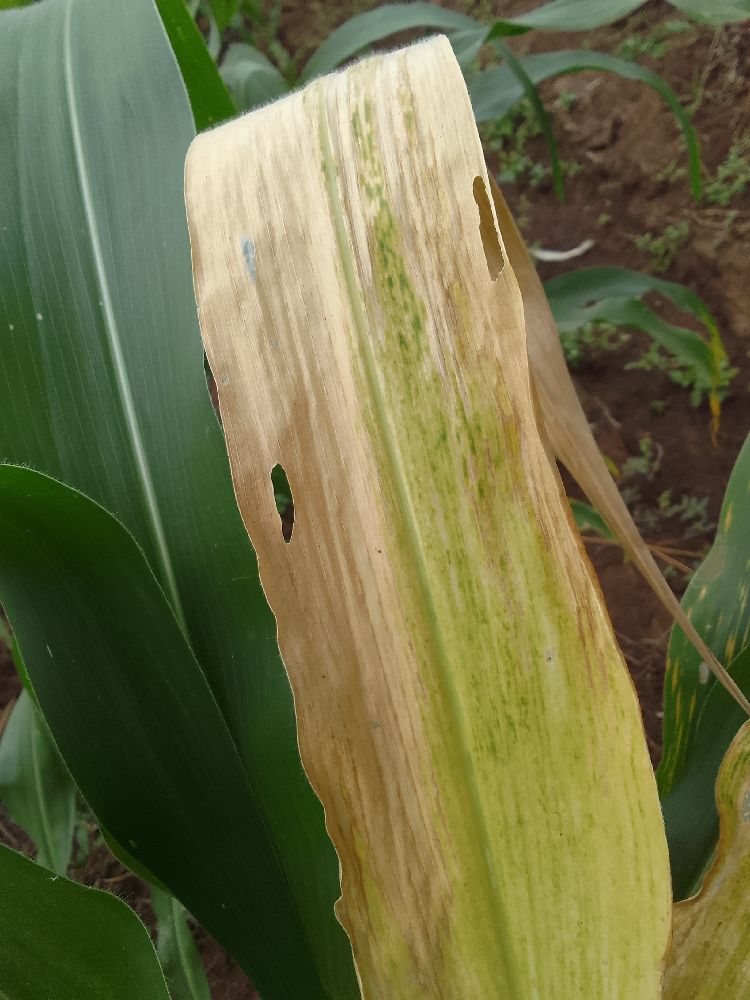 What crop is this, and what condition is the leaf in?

maize, maize lethal necrosis
